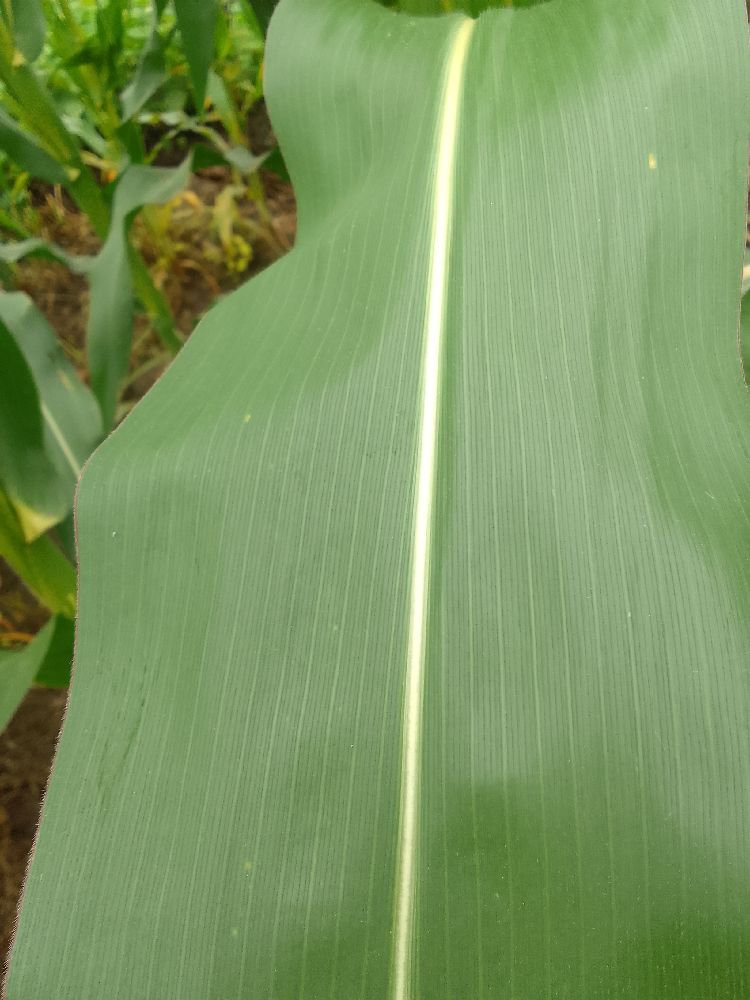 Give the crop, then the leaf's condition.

maize, healthy
